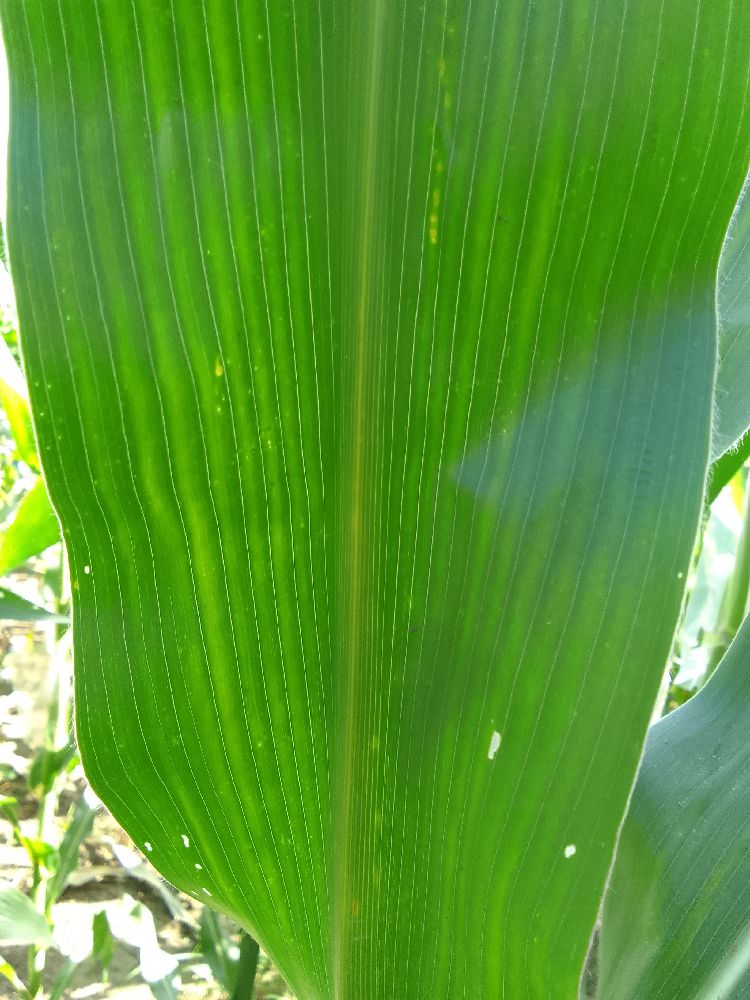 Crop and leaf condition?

maize, healthy
